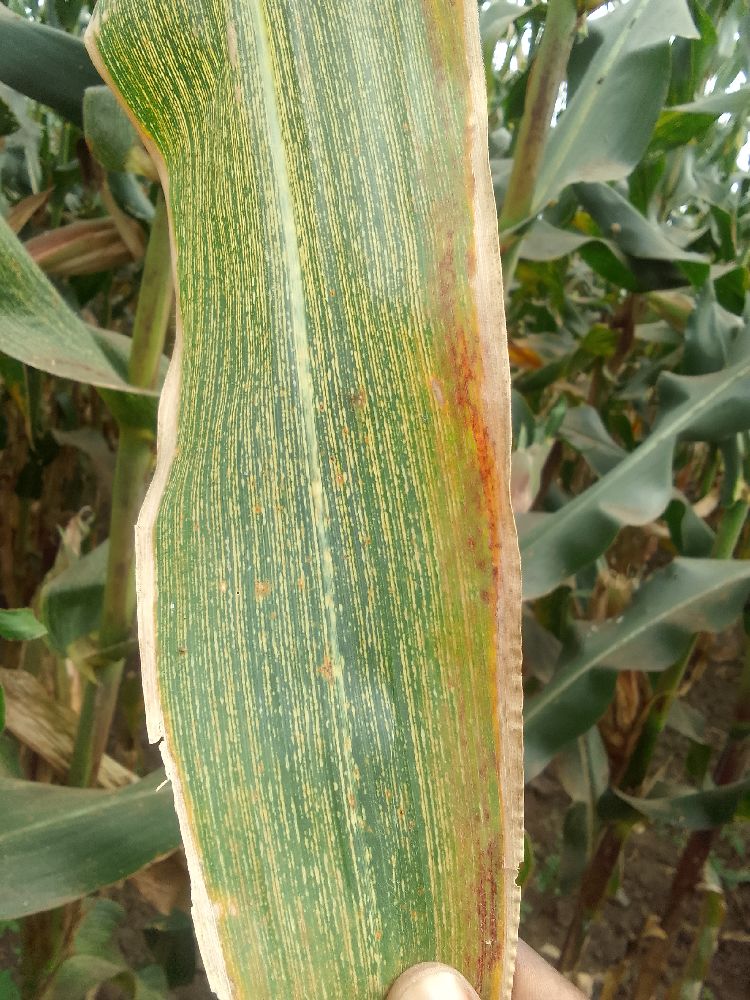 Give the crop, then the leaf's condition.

maize, maize streak virus
